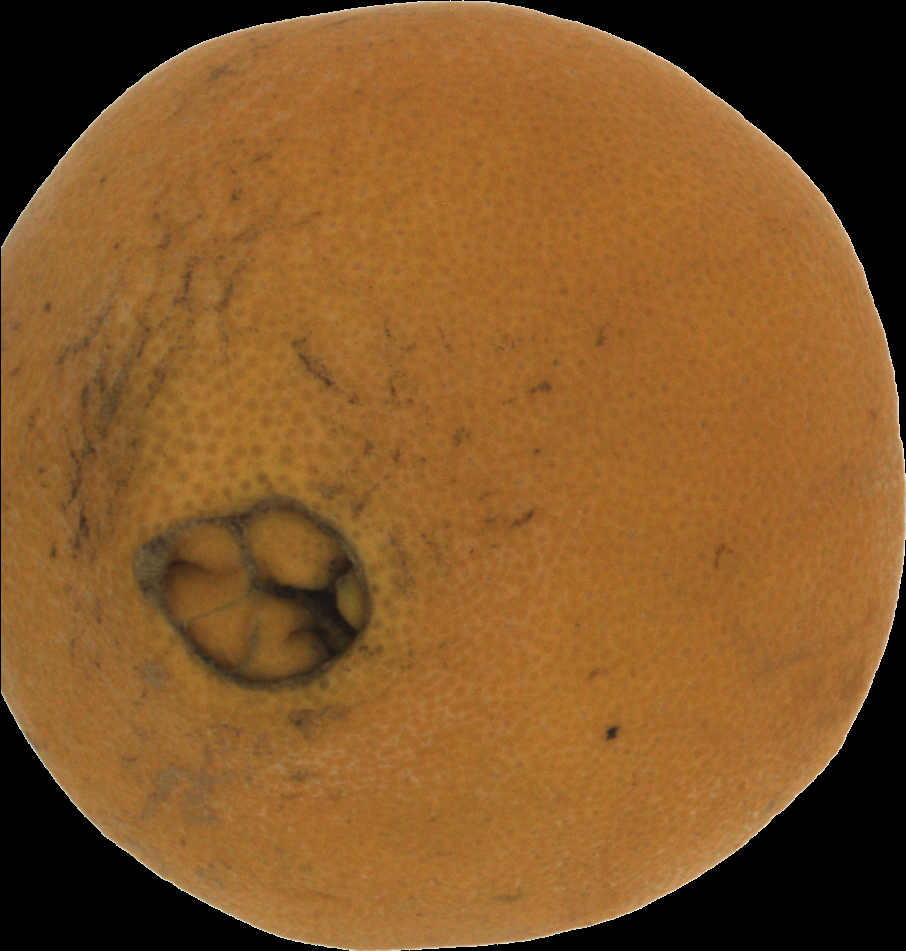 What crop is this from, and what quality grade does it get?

orange, bad
